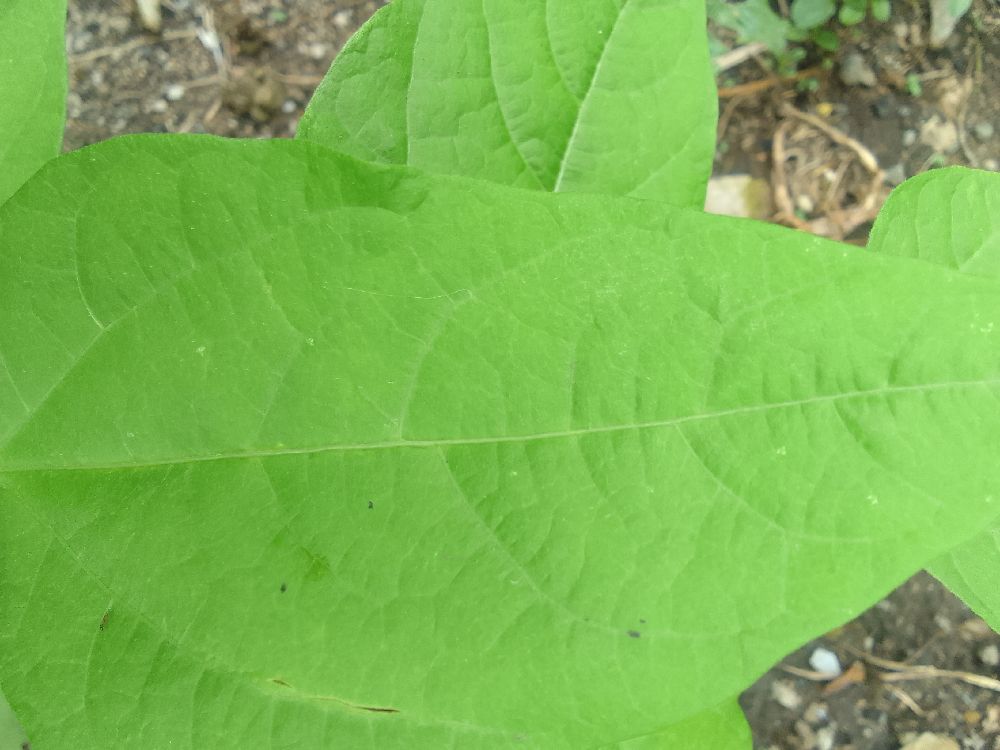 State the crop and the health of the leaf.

common bean, healthy
